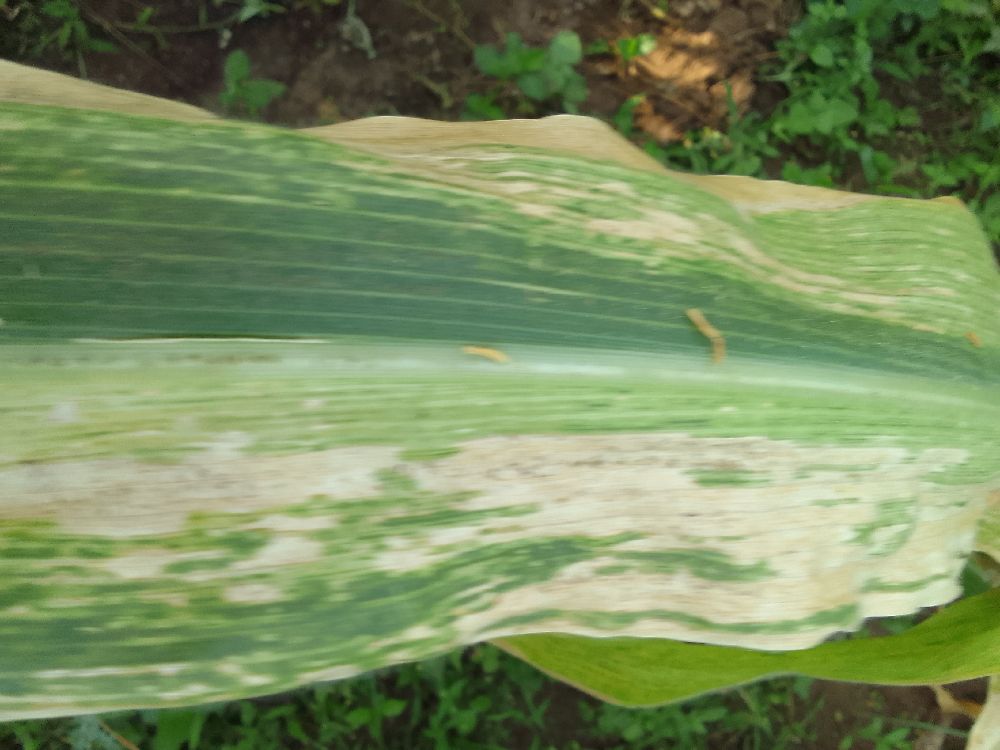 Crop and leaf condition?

maize, maize lethal necrosis
